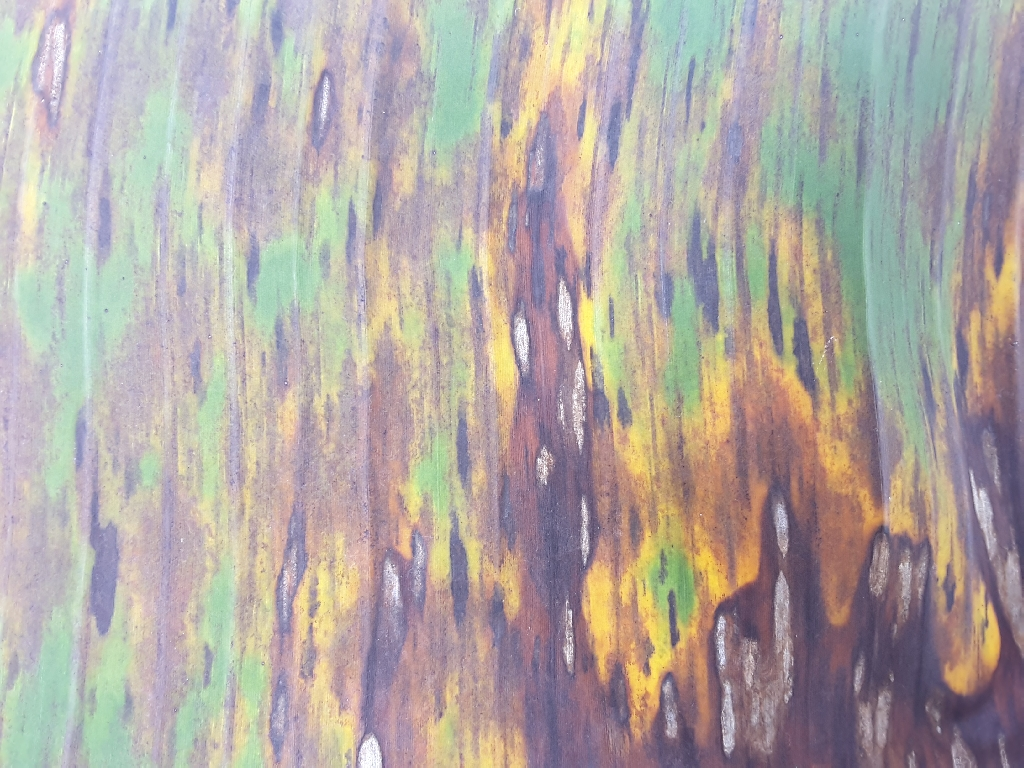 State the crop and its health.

banana, black sigatoka
